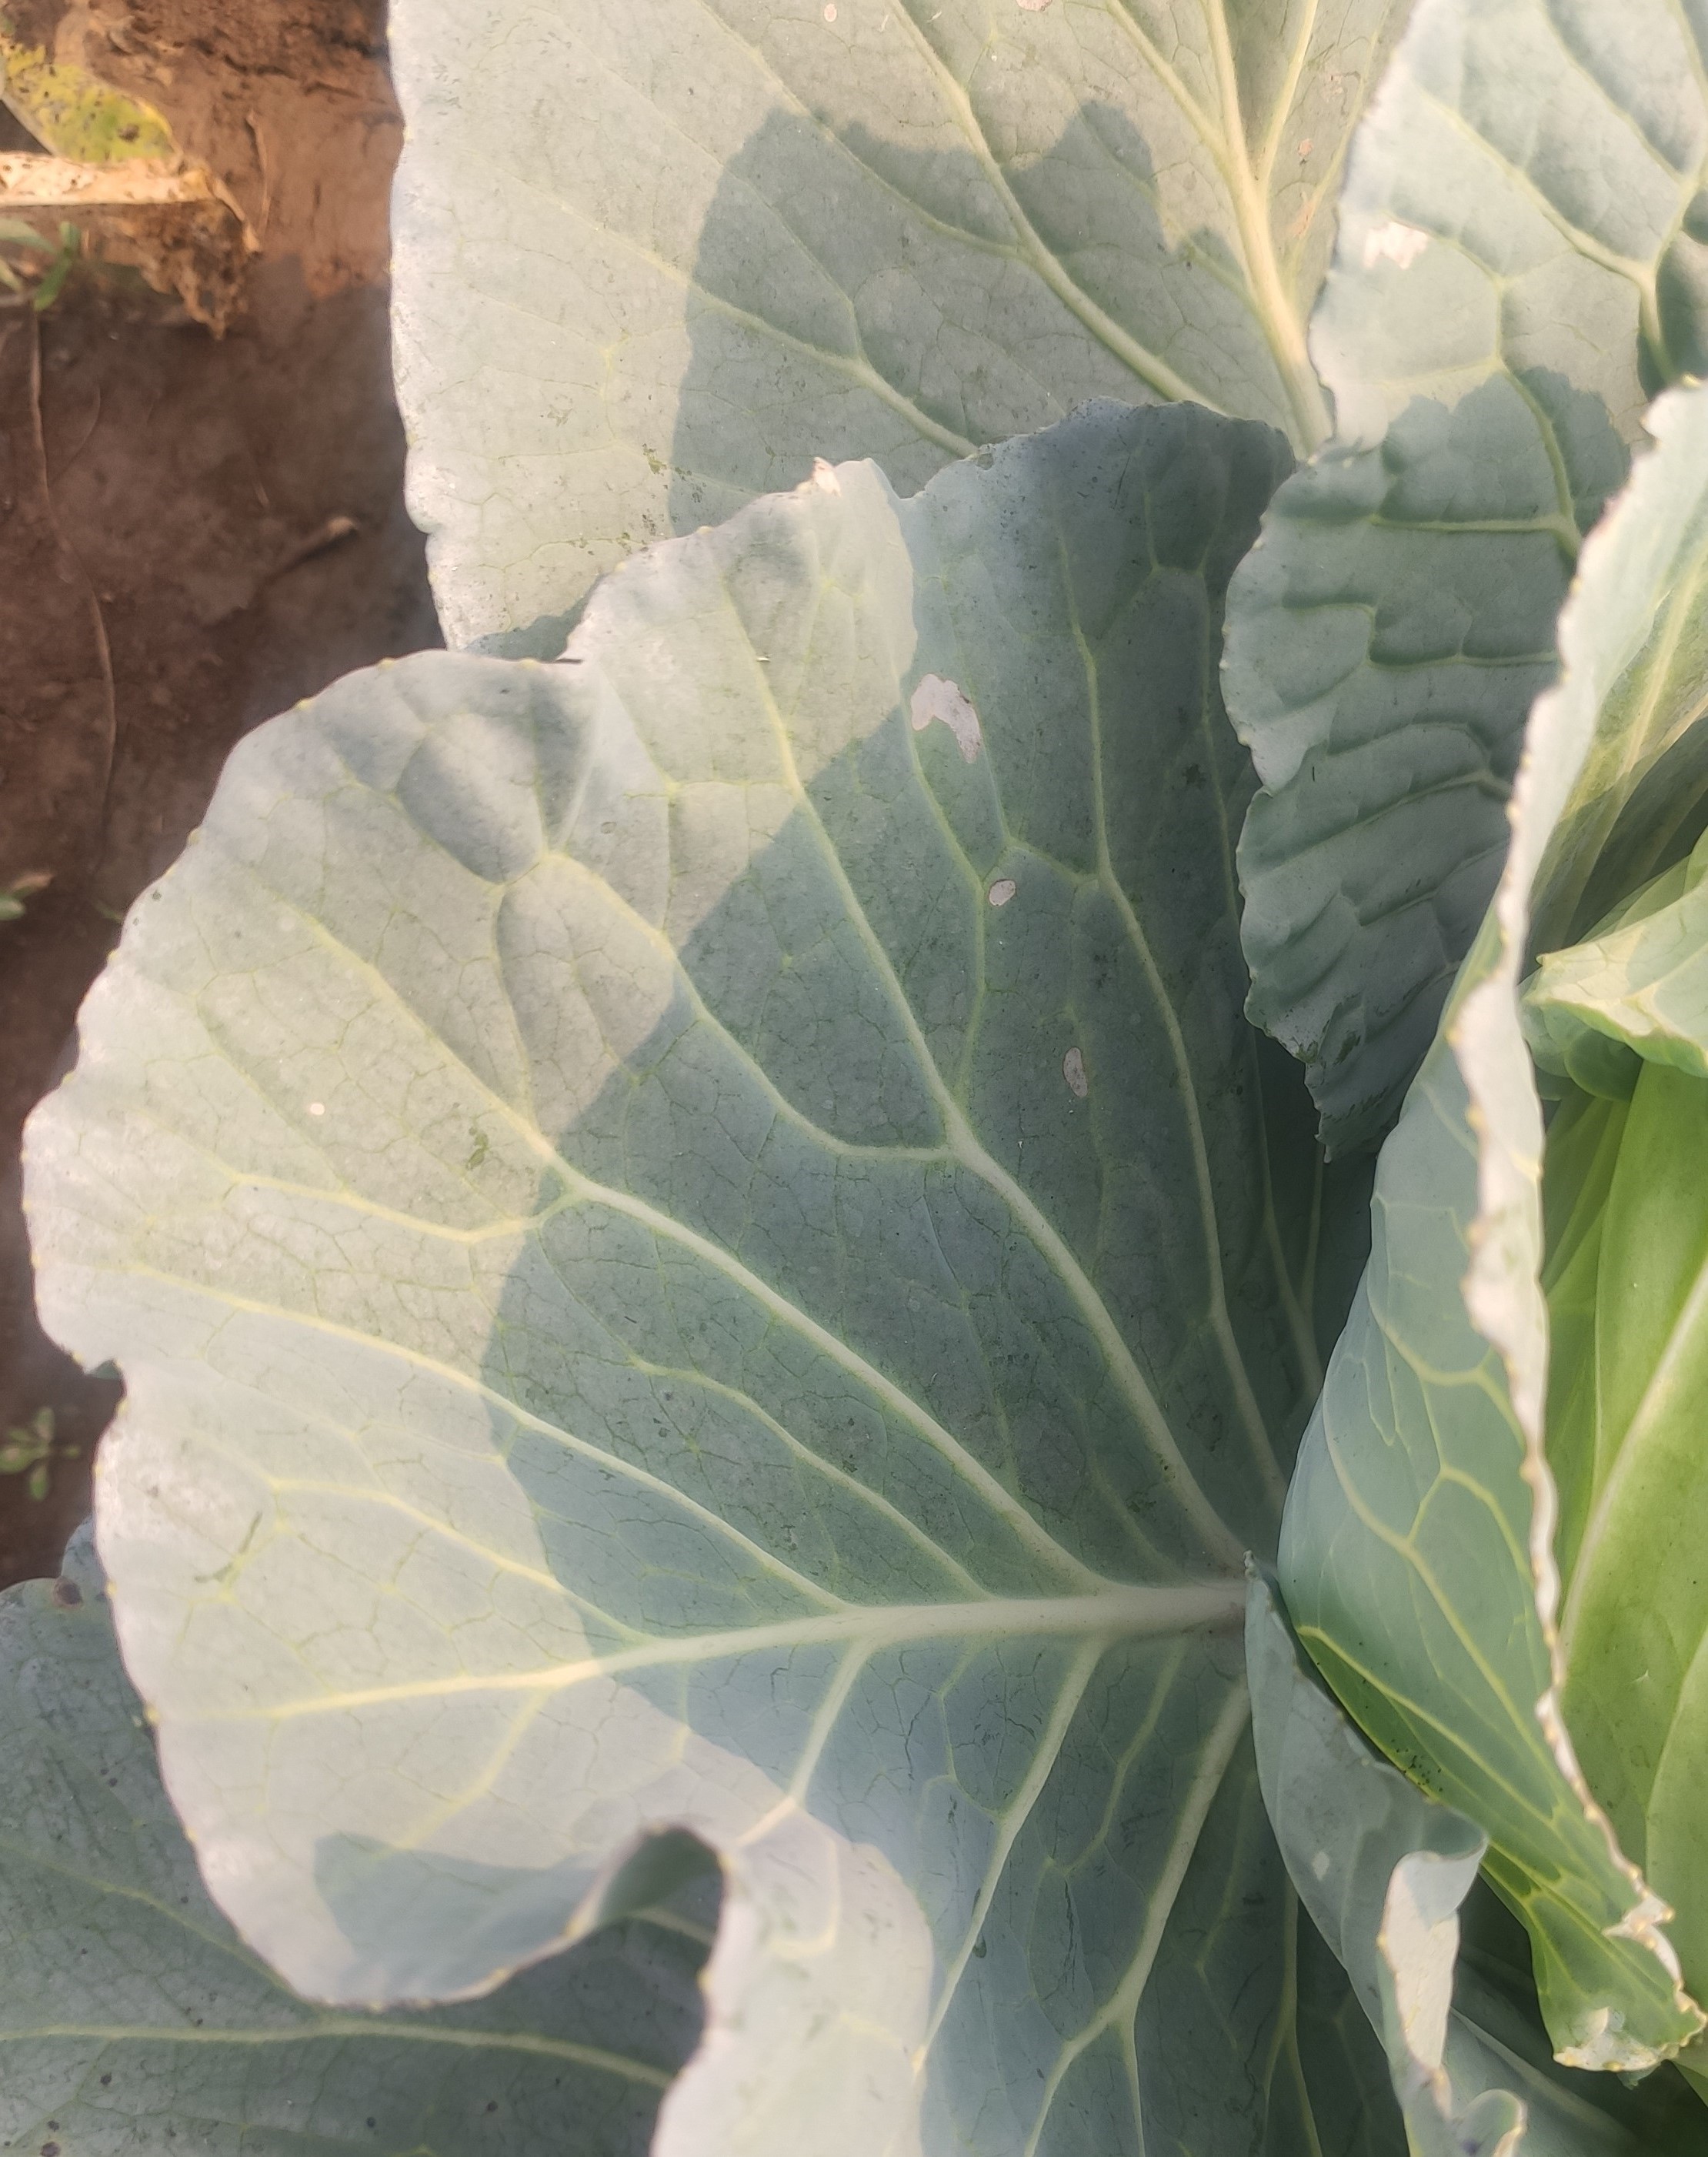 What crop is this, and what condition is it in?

cabbage, healthy
